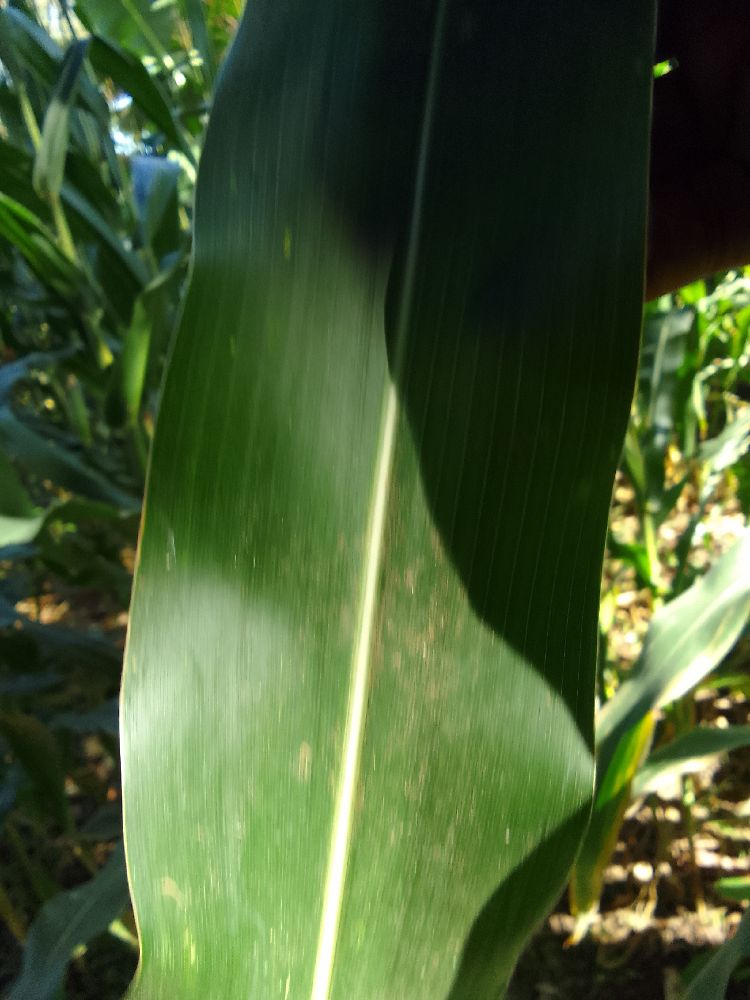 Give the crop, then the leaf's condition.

maize, healthy
